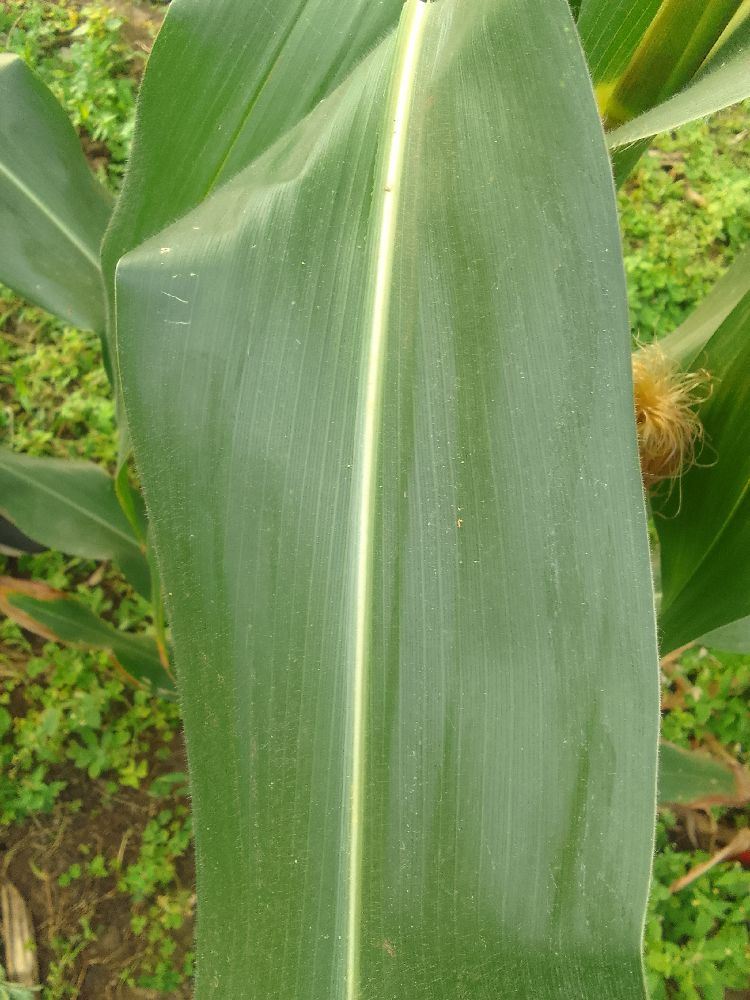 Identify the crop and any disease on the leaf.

maize, healthy
